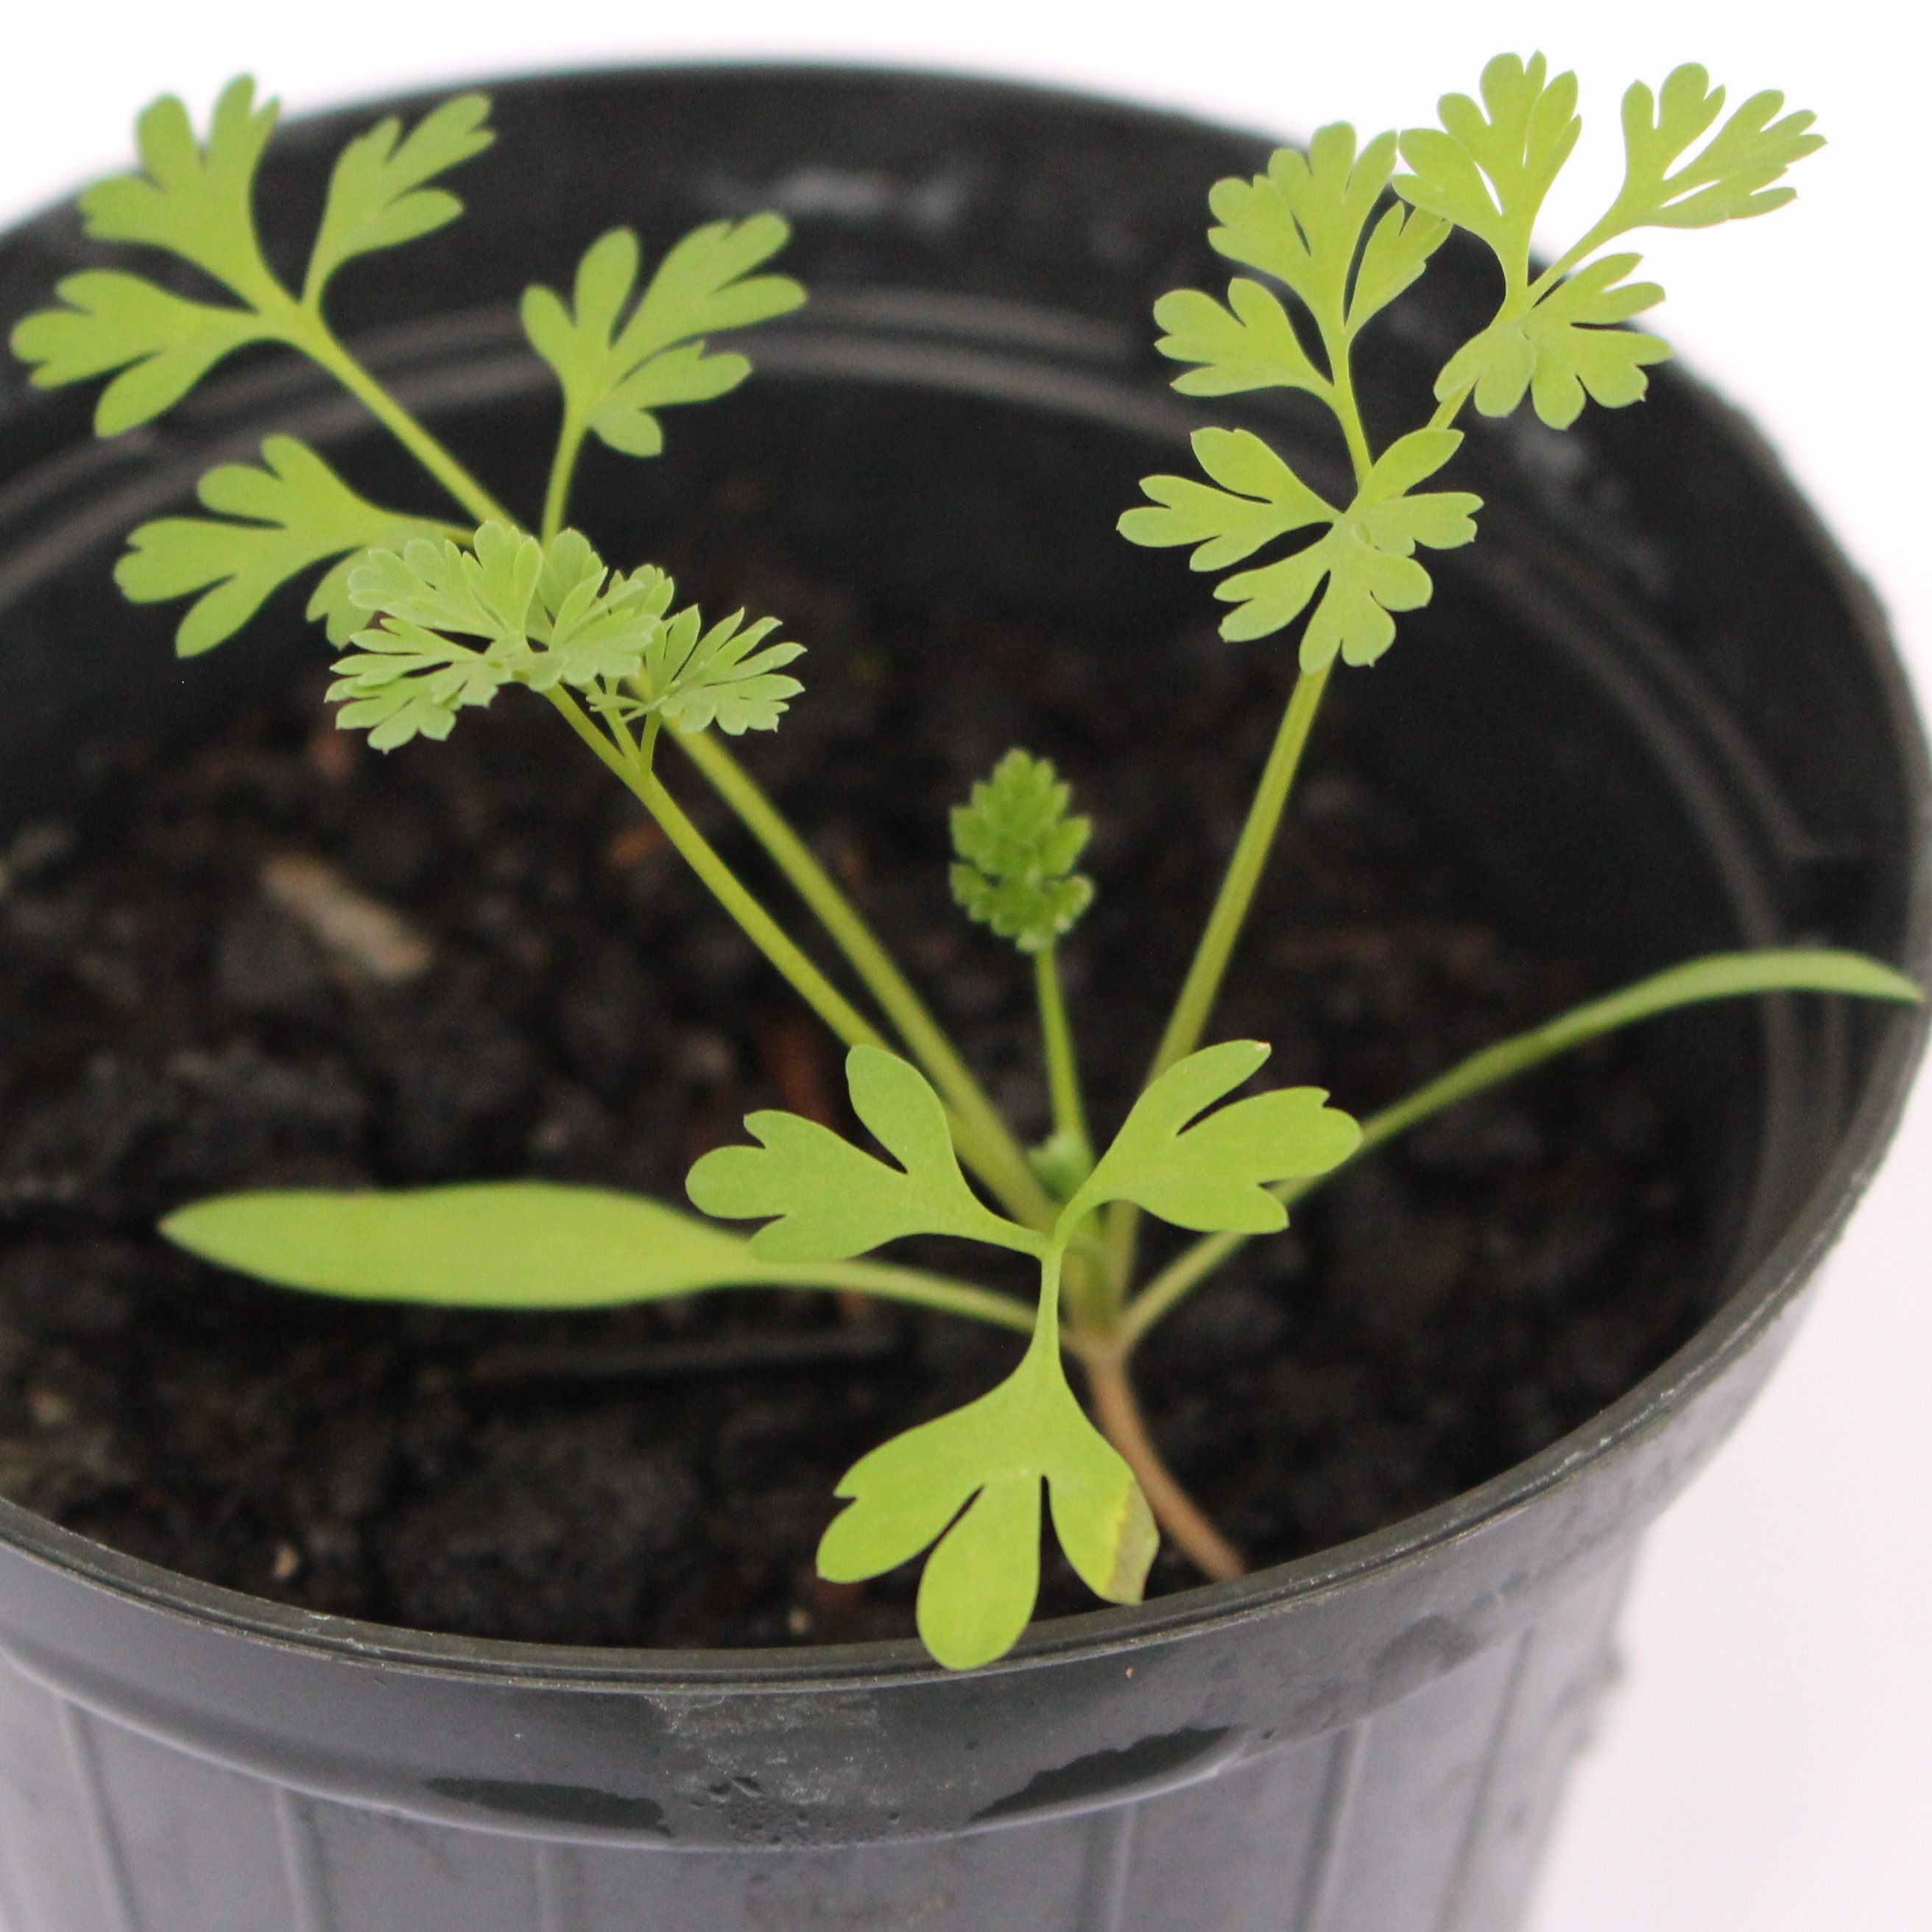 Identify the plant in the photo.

Fumaria officinalis
